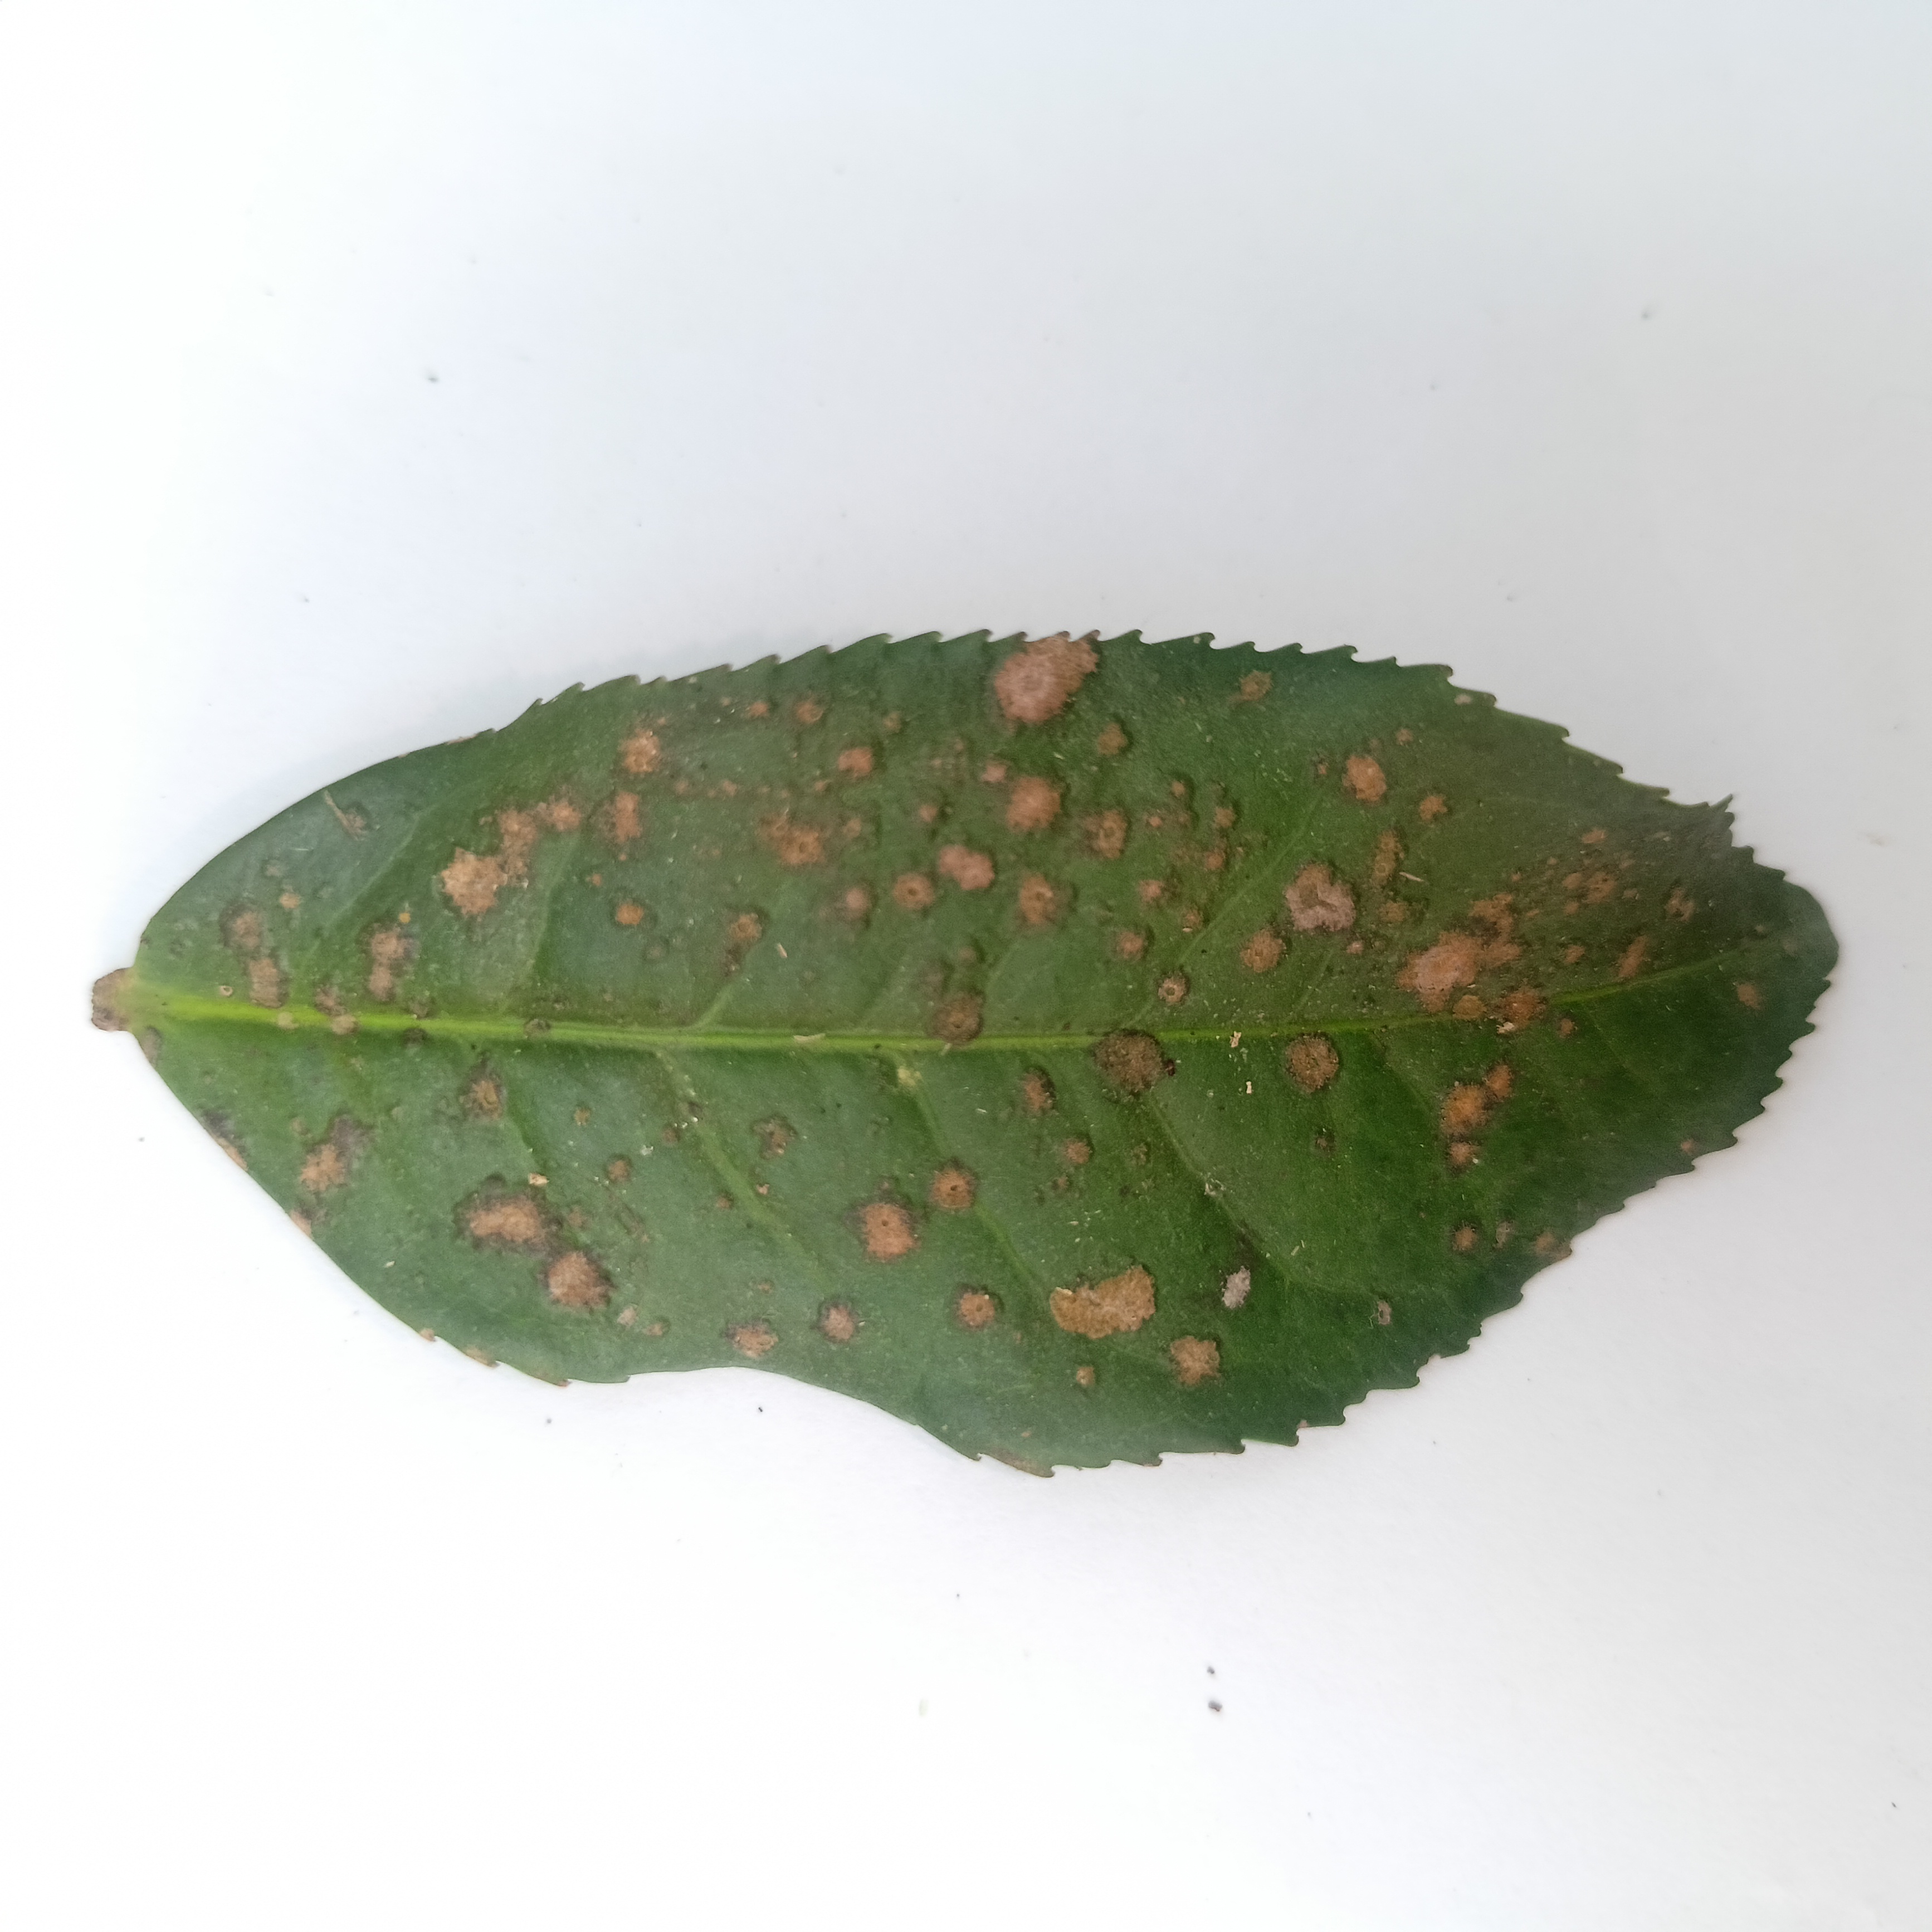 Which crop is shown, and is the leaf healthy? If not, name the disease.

tea, algal leaf
